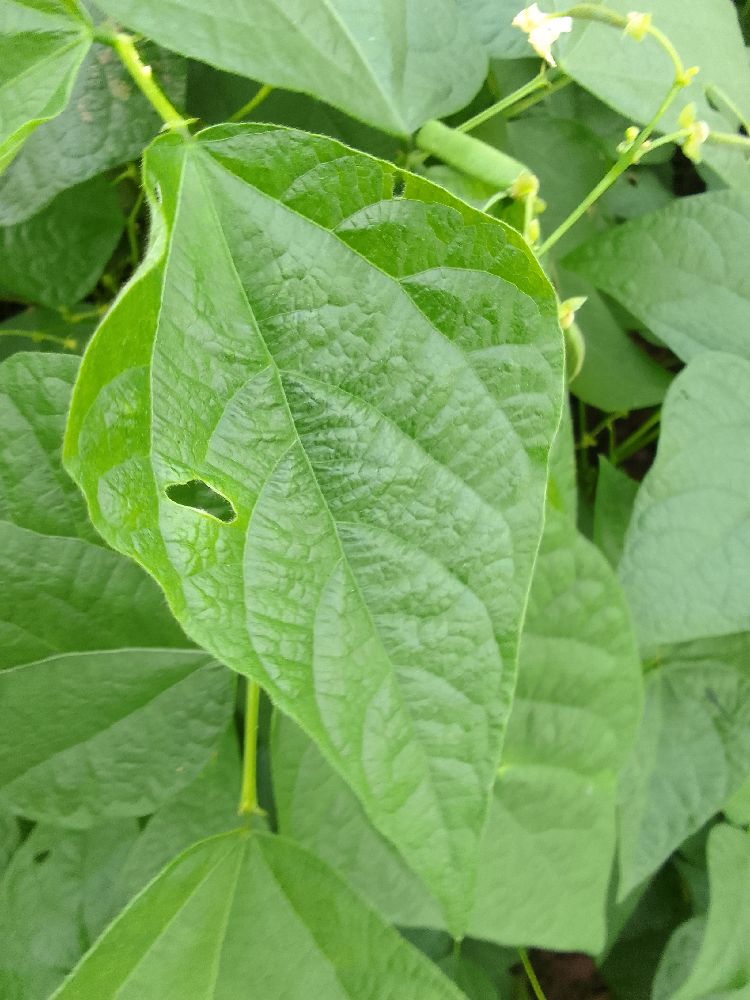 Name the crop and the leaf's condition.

common bean, healthy
